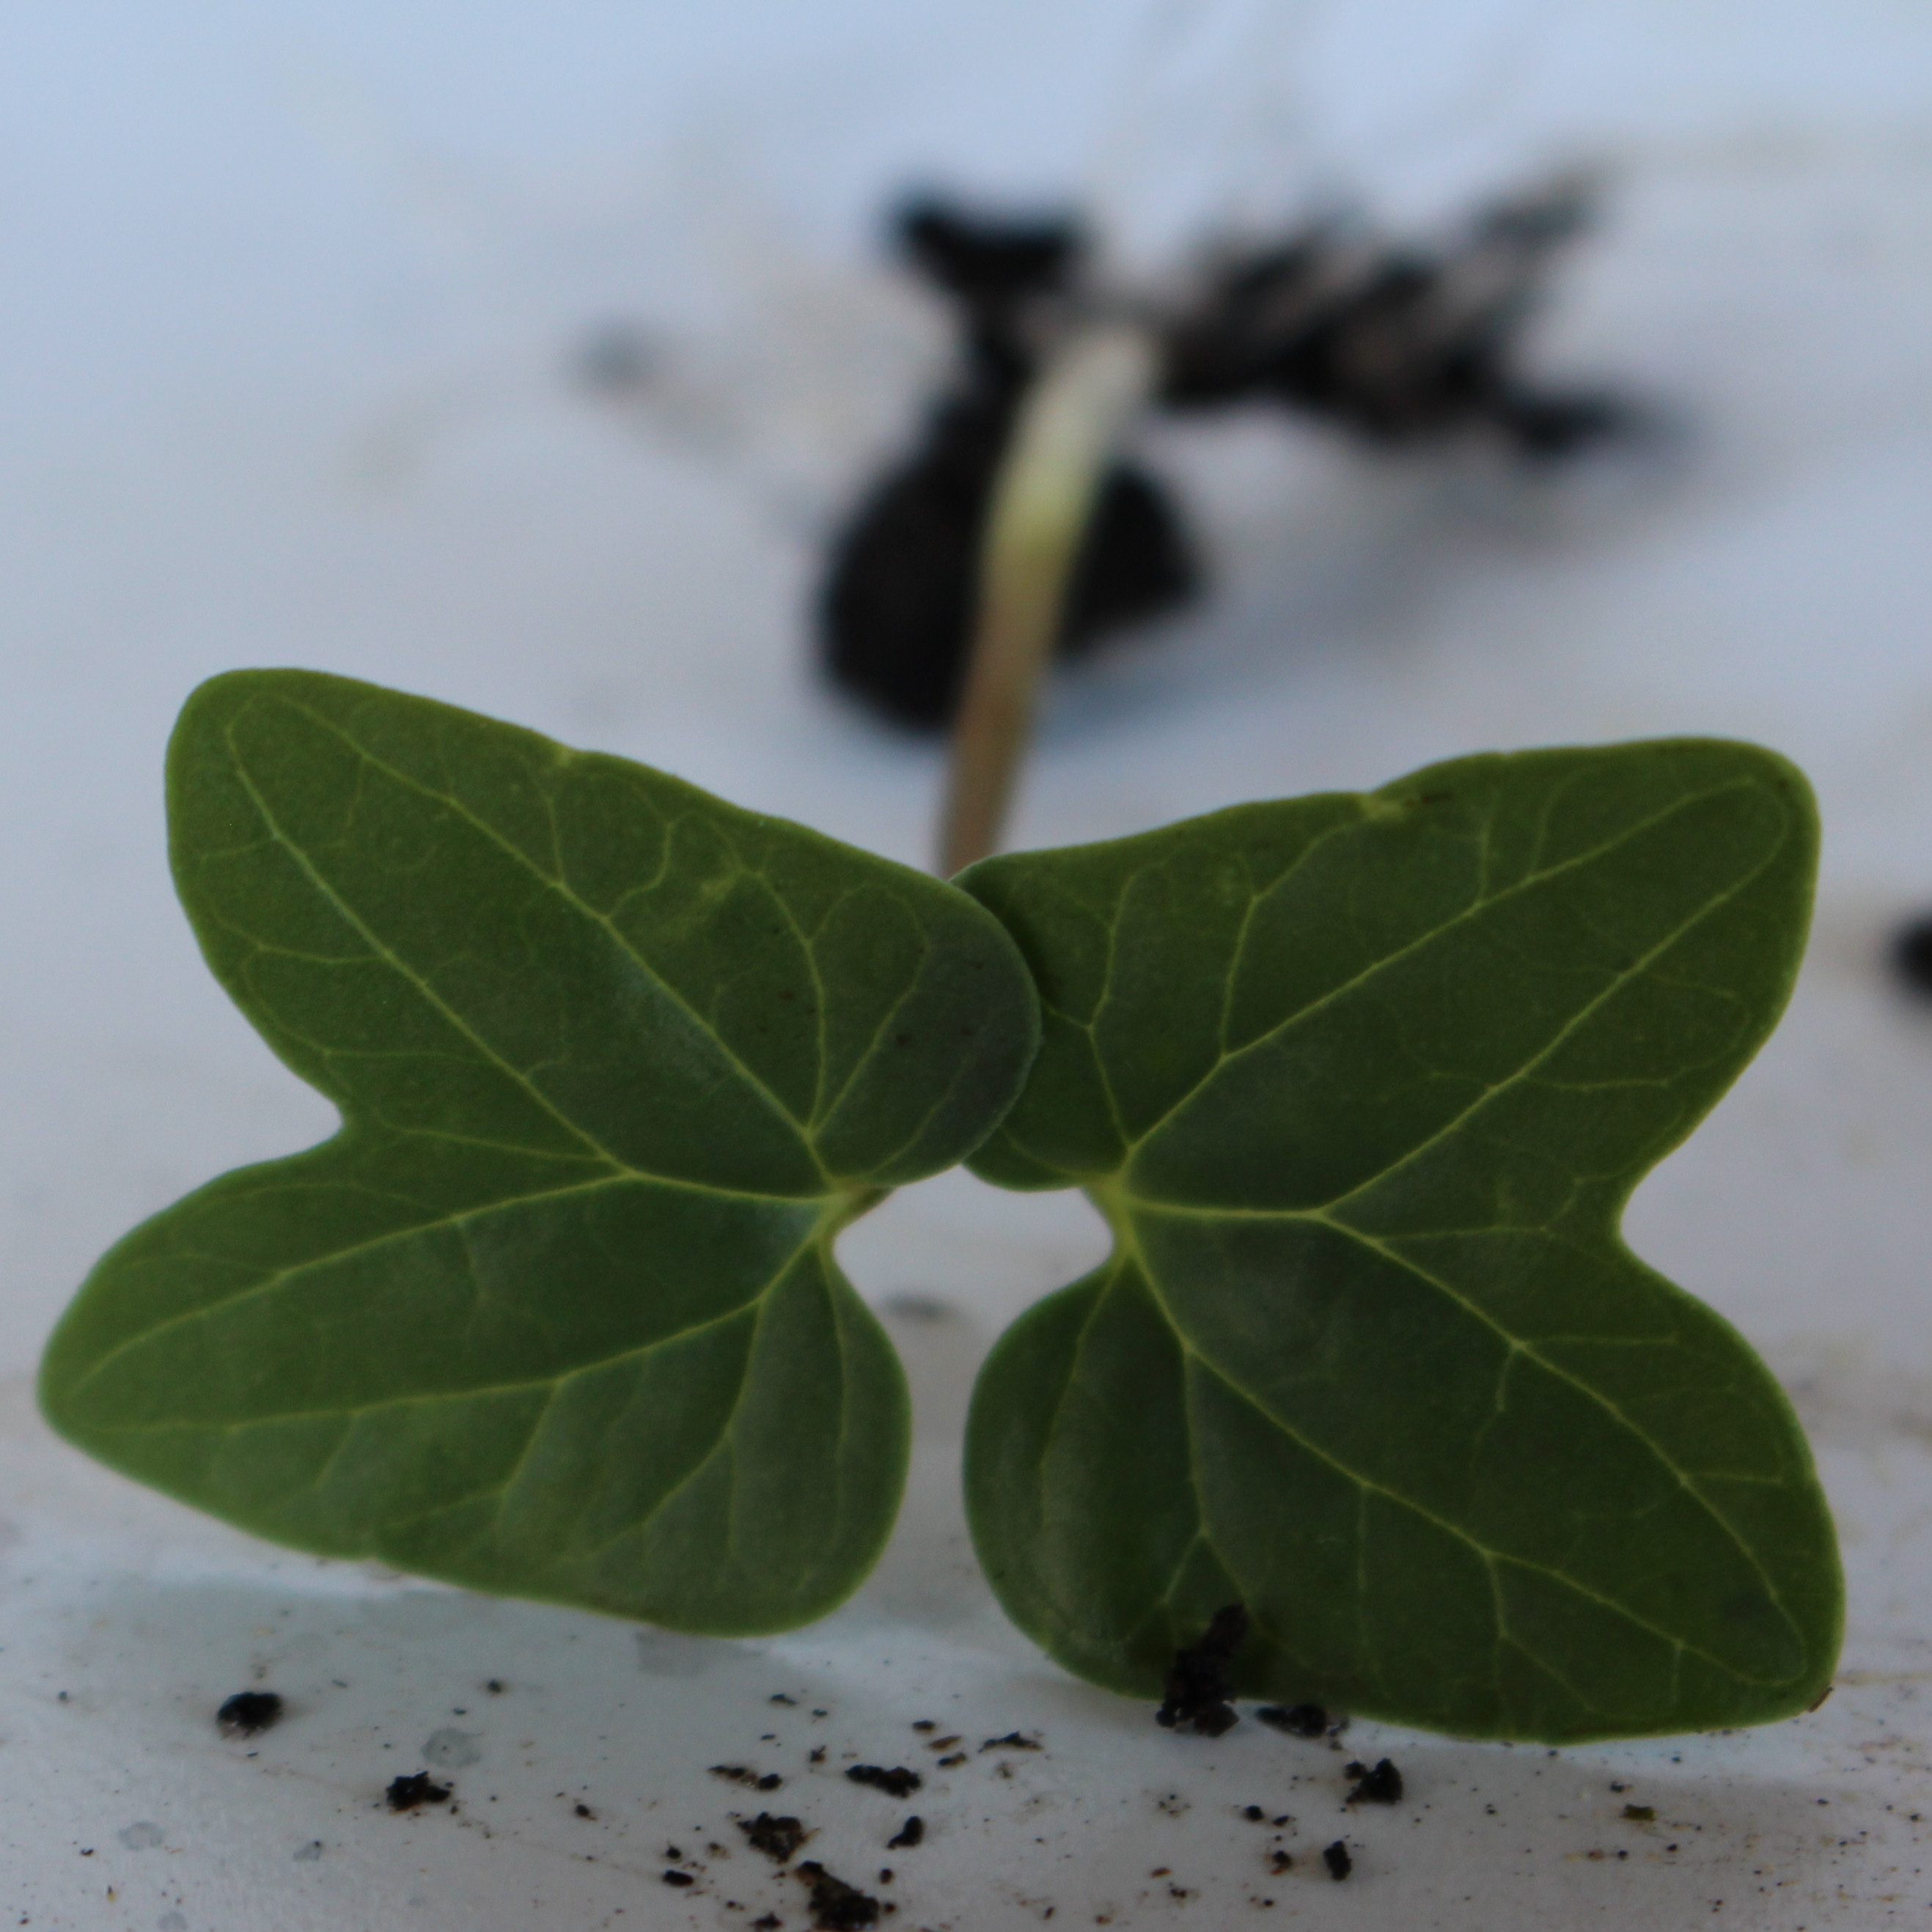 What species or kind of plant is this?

Convolvulus arvensis
